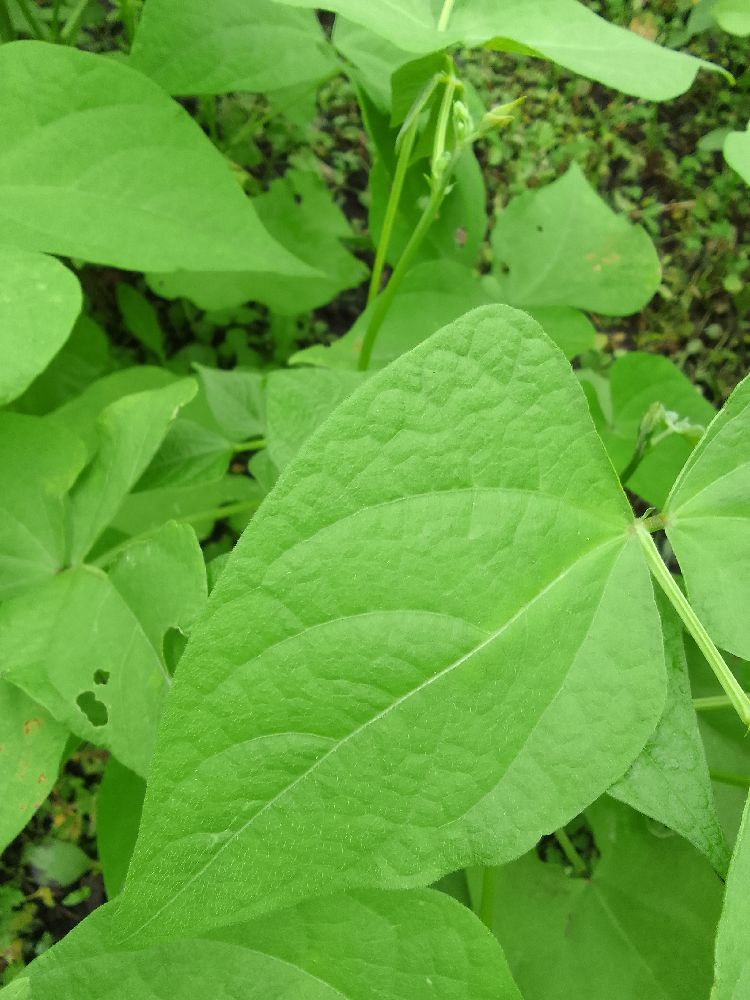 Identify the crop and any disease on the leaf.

common bean, healthy
